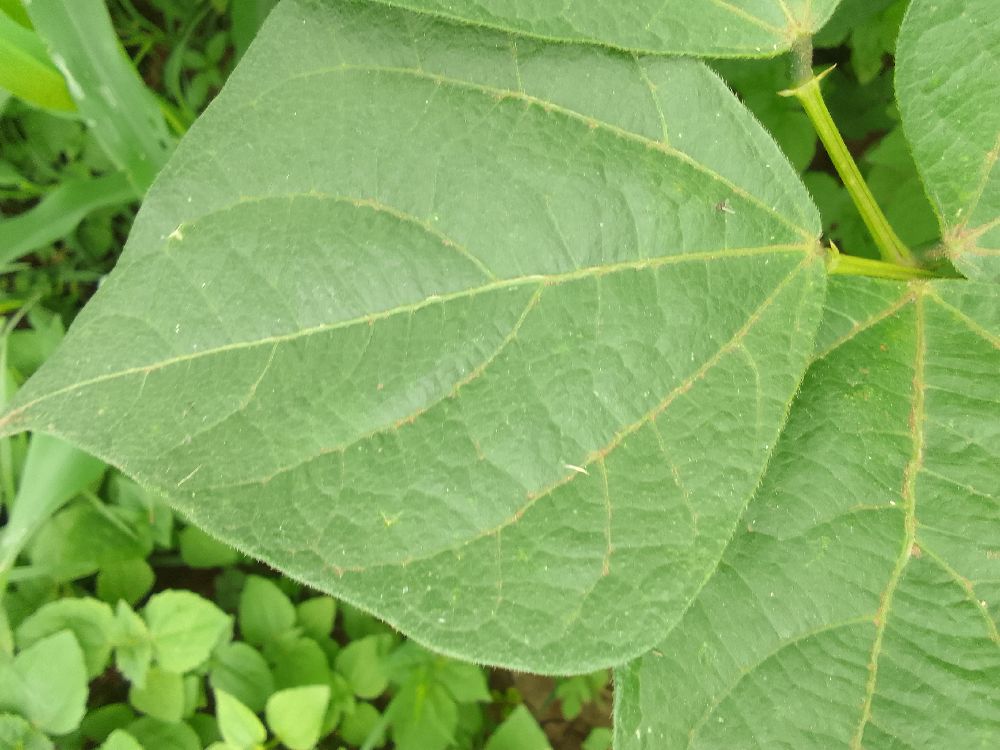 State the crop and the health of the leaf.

common bean, healthy
